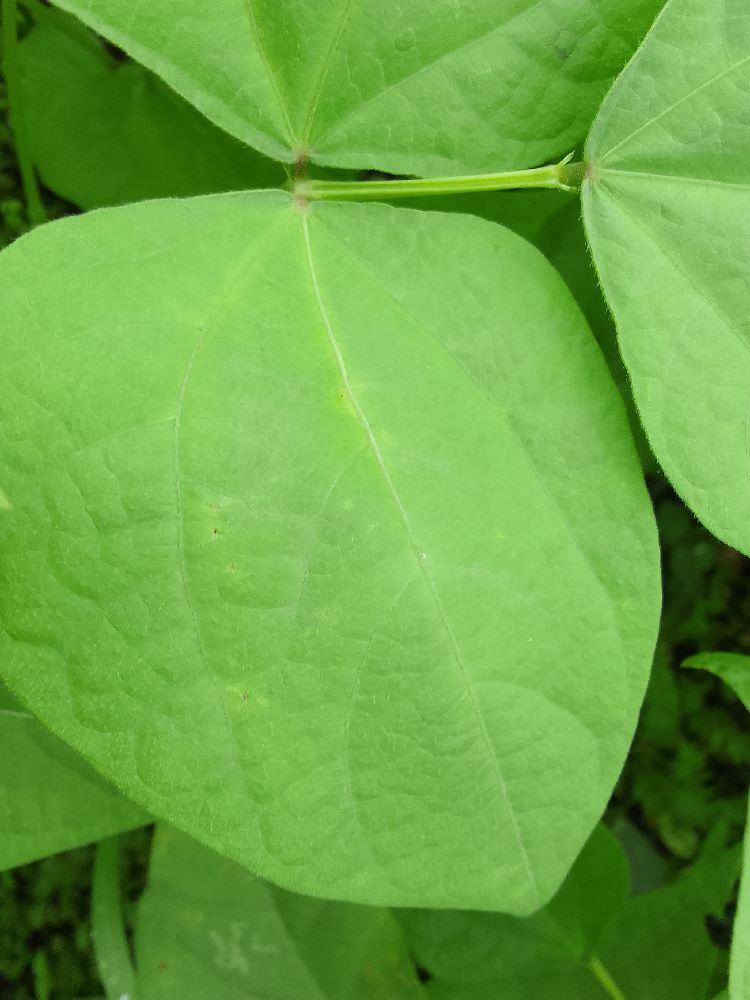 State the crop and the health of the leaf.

common bean, healthy
